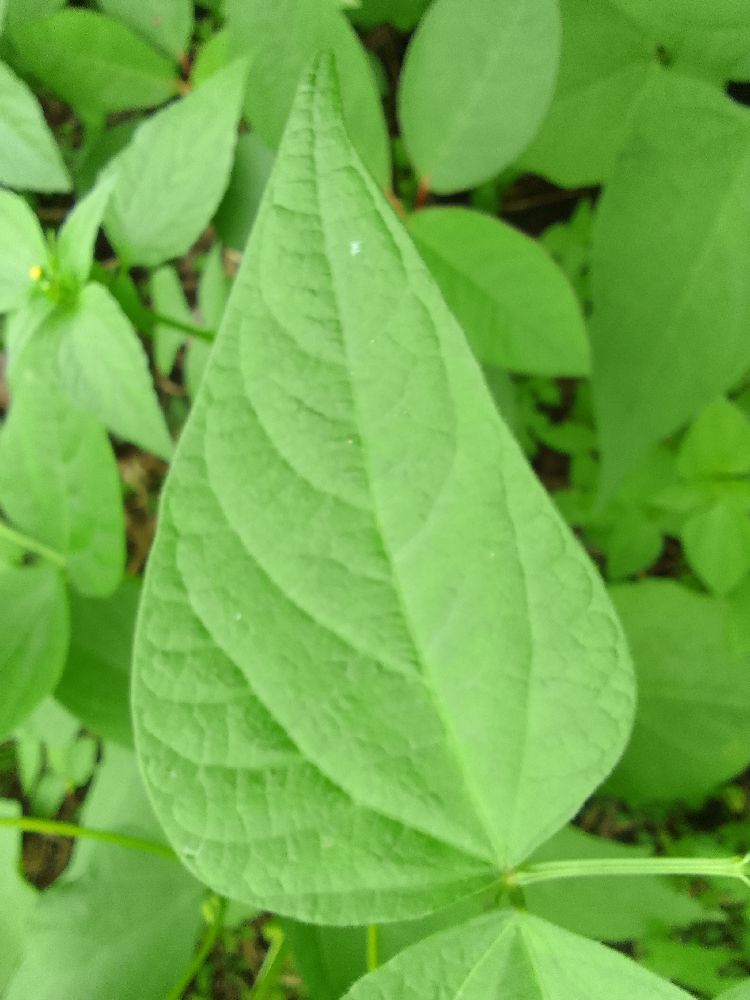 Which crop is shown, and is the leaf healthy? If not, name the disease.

common bean, healthy
